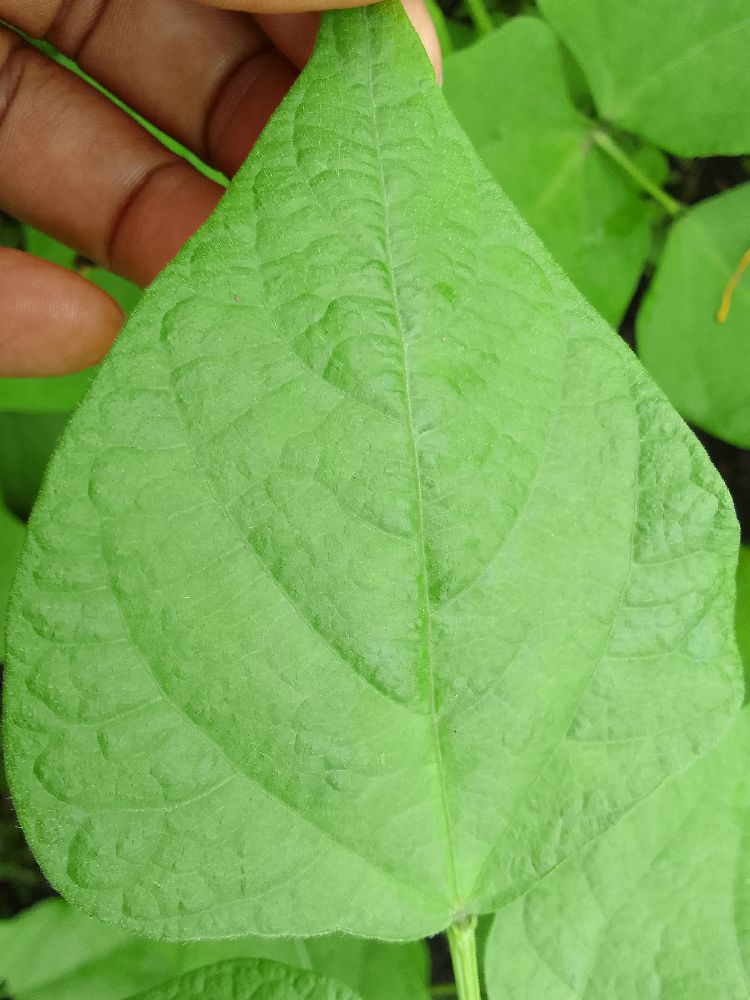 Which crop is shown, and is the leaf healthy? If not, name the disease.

common bean, healthy
